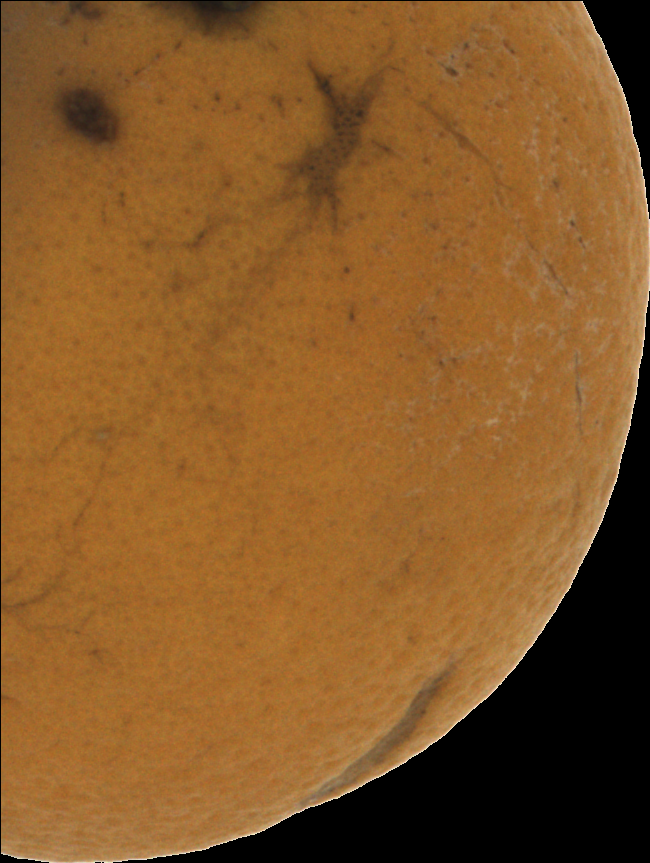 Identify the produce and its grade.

orange, bad
